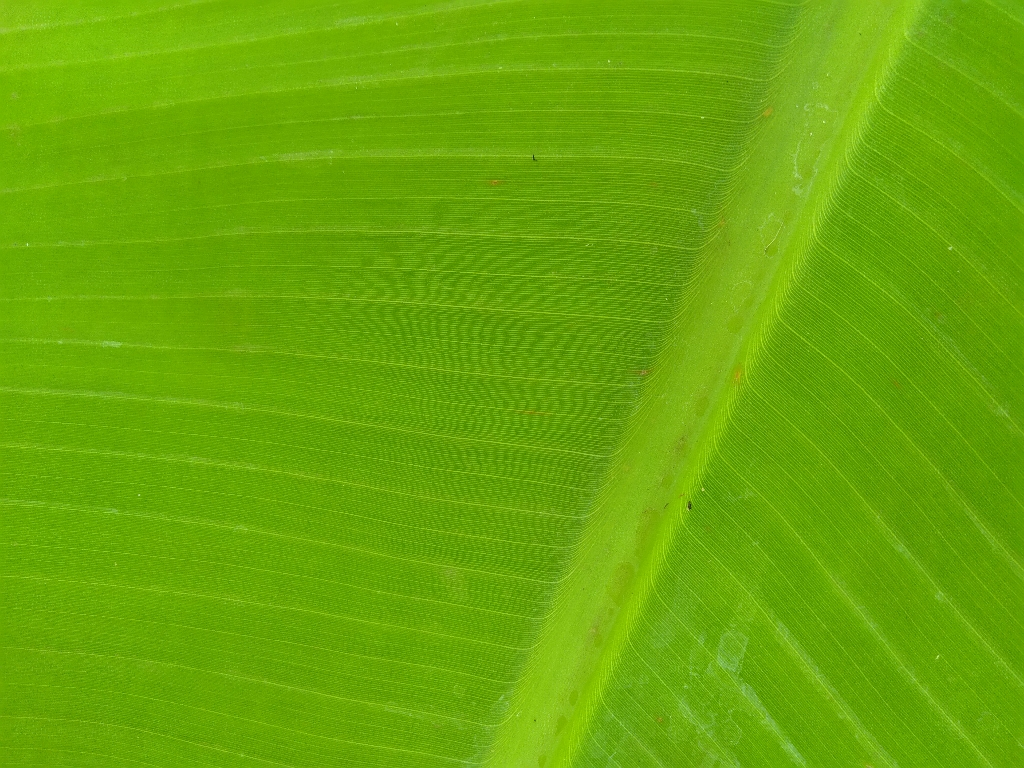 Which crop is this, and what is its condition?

banana, healthy
